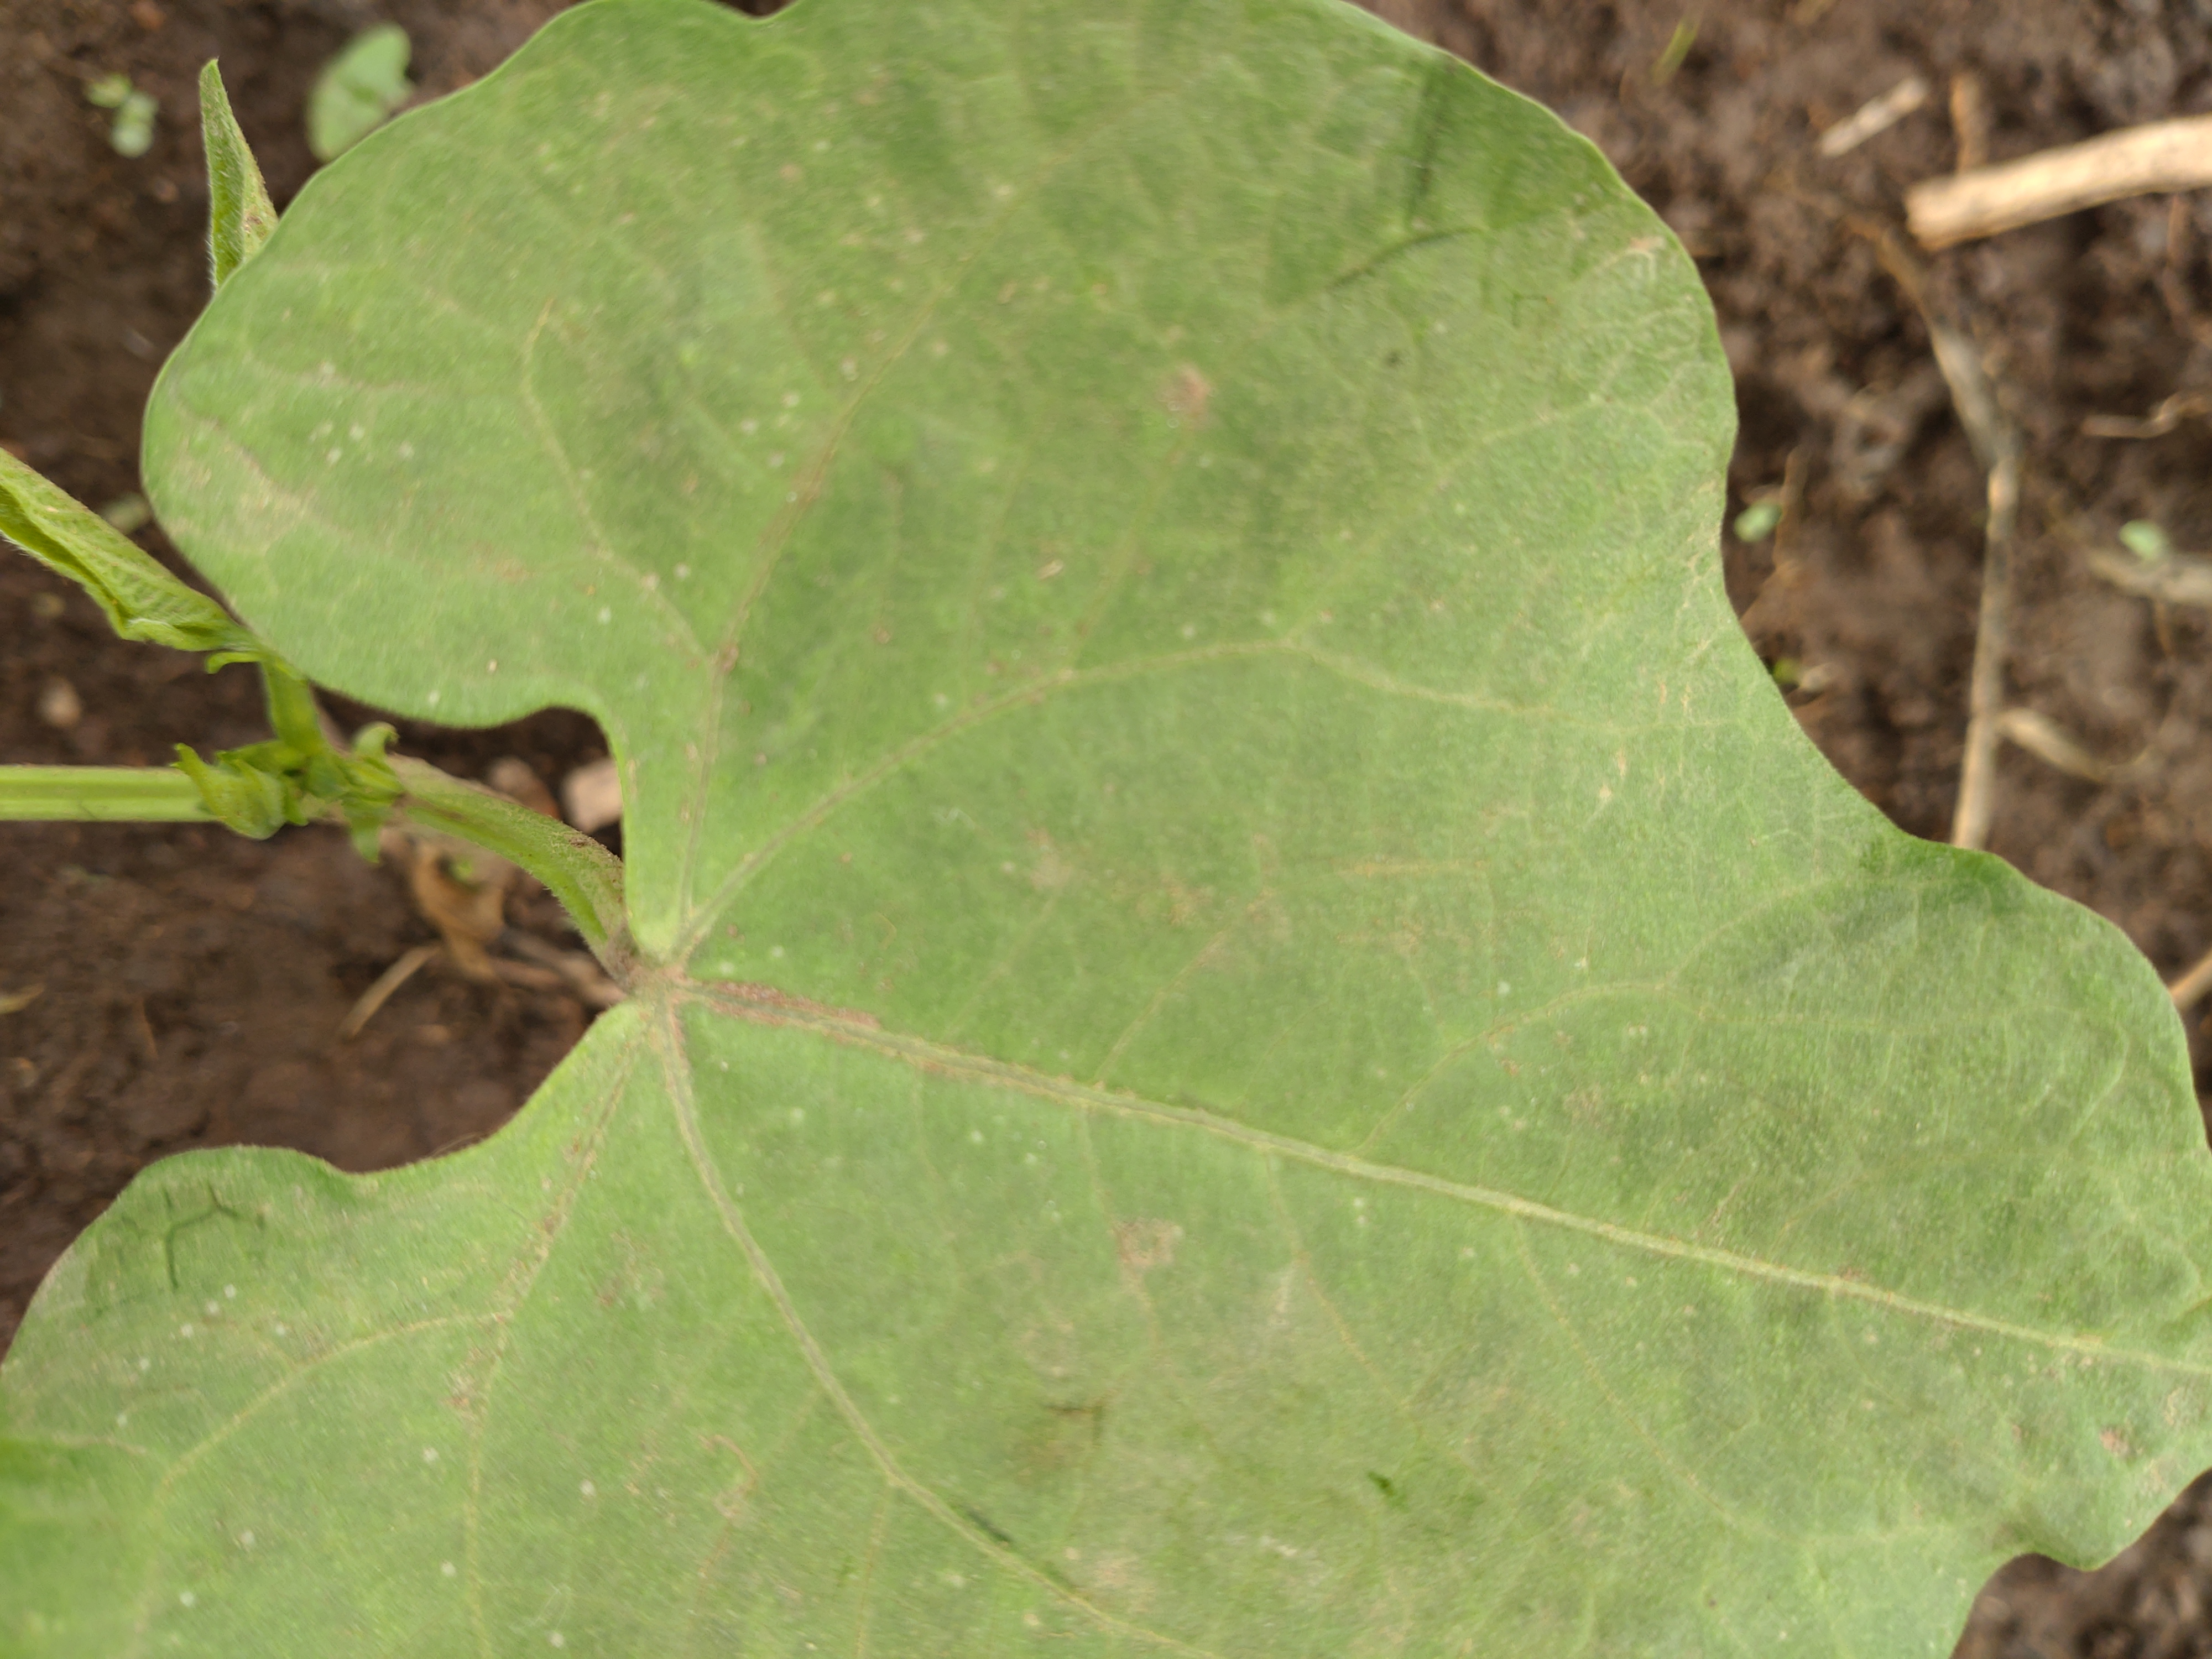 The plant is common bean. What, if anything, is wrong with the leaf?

healthy
